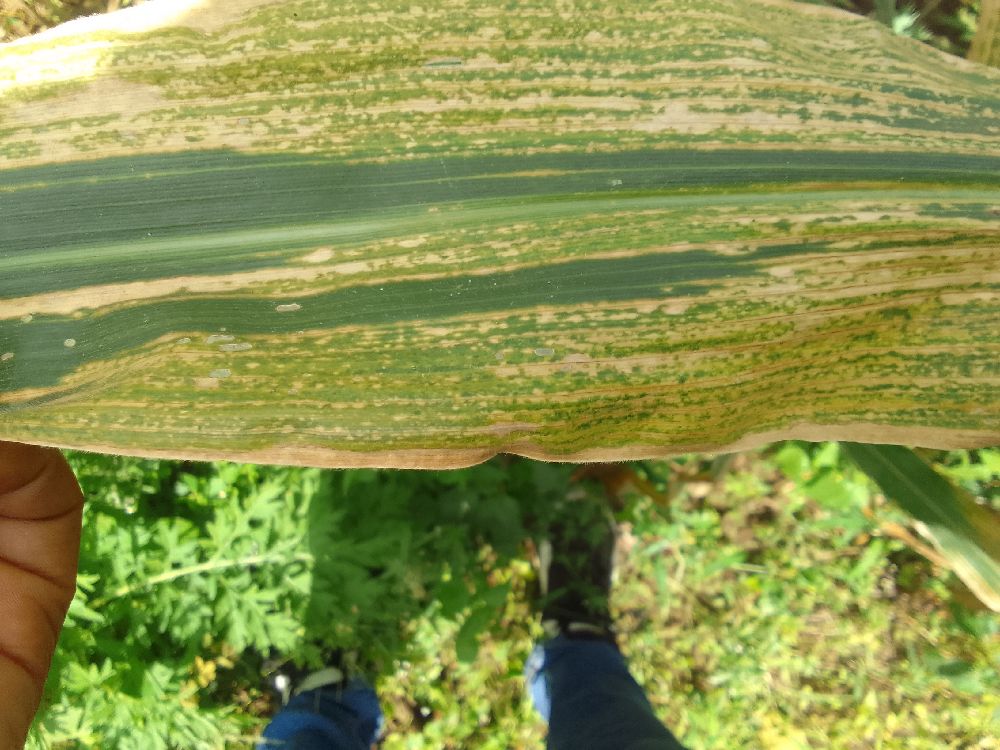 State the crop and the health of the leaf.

maize, maize lethal necrosis
